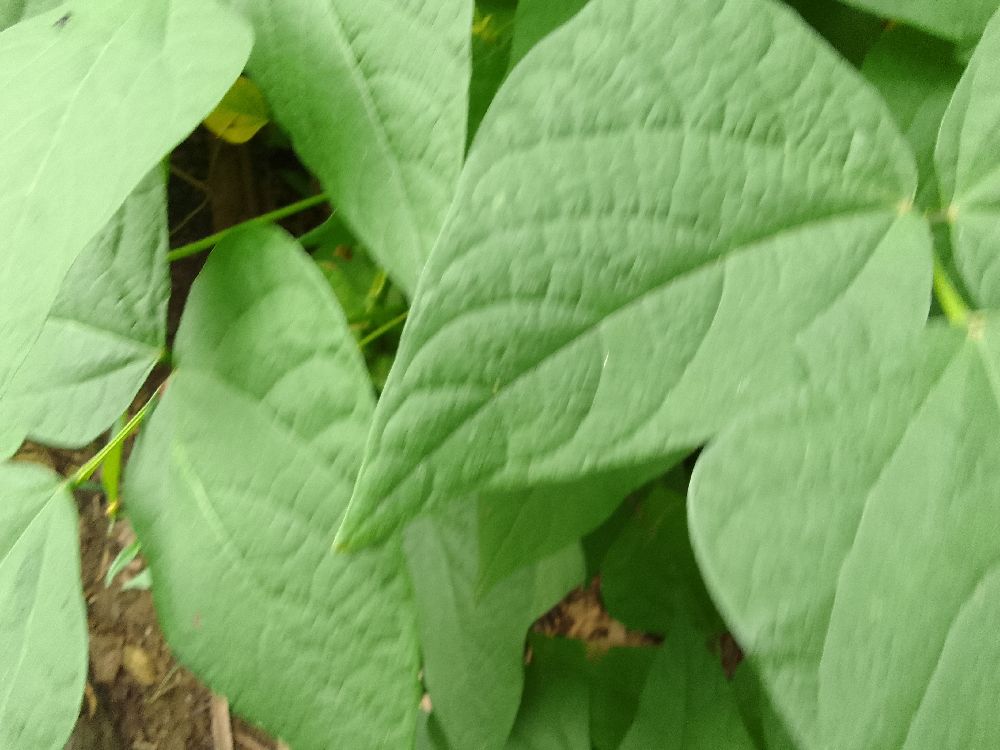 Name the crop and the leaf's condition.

common bean, healthy
